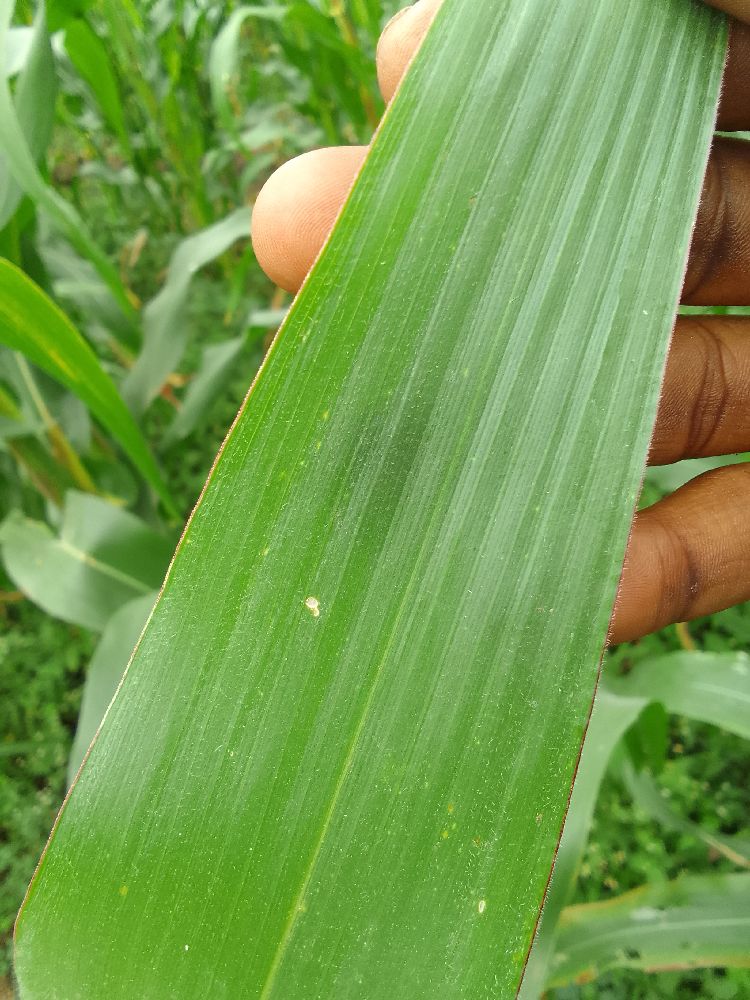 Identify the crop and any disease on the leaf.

maize, healthy
